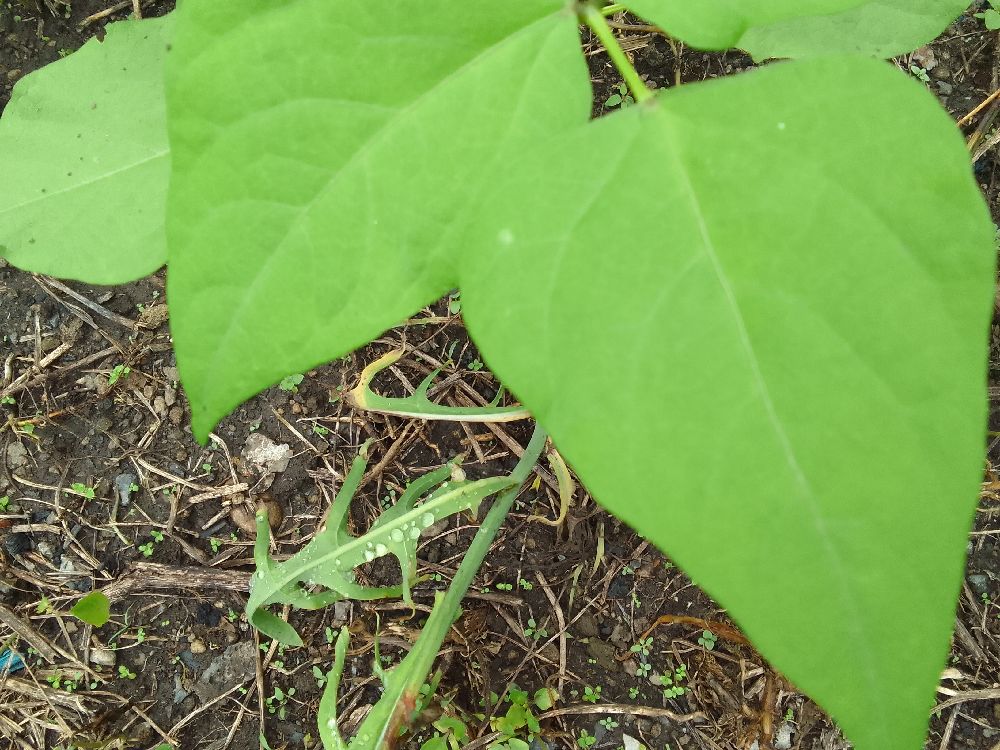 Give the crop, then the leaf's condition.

common bean, healthy
